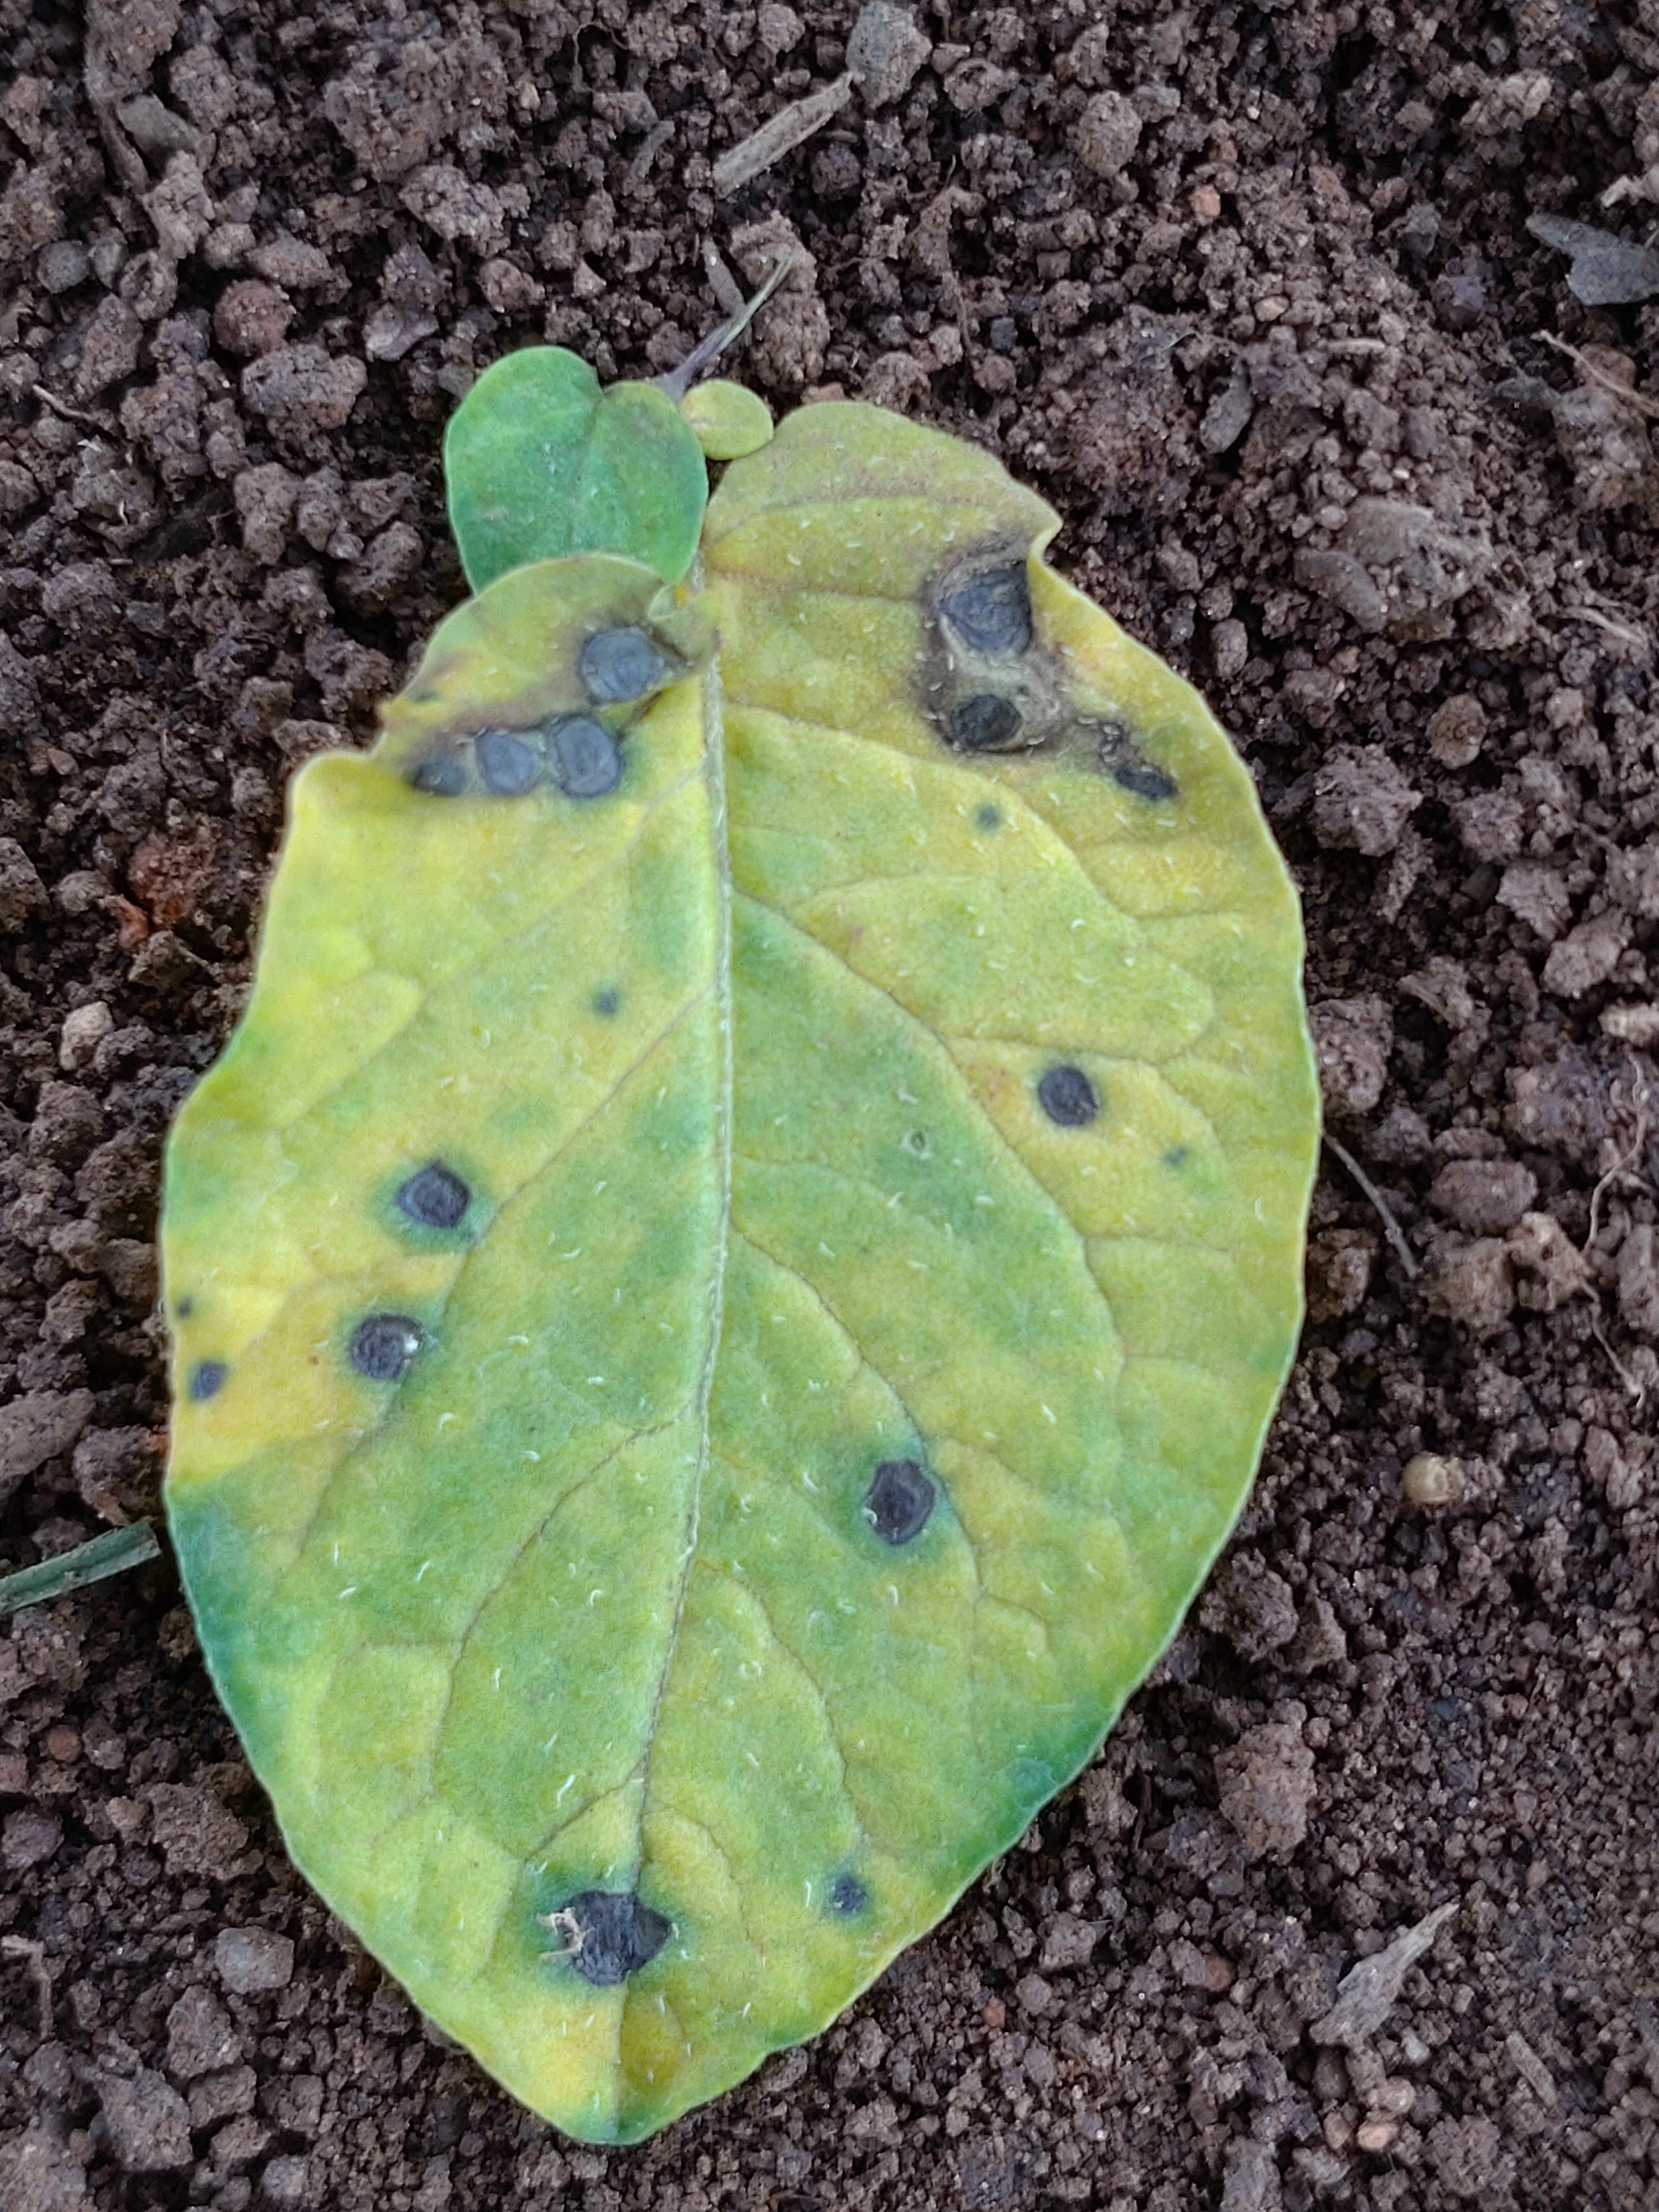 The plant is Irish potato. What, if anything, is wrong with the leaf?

late blight
